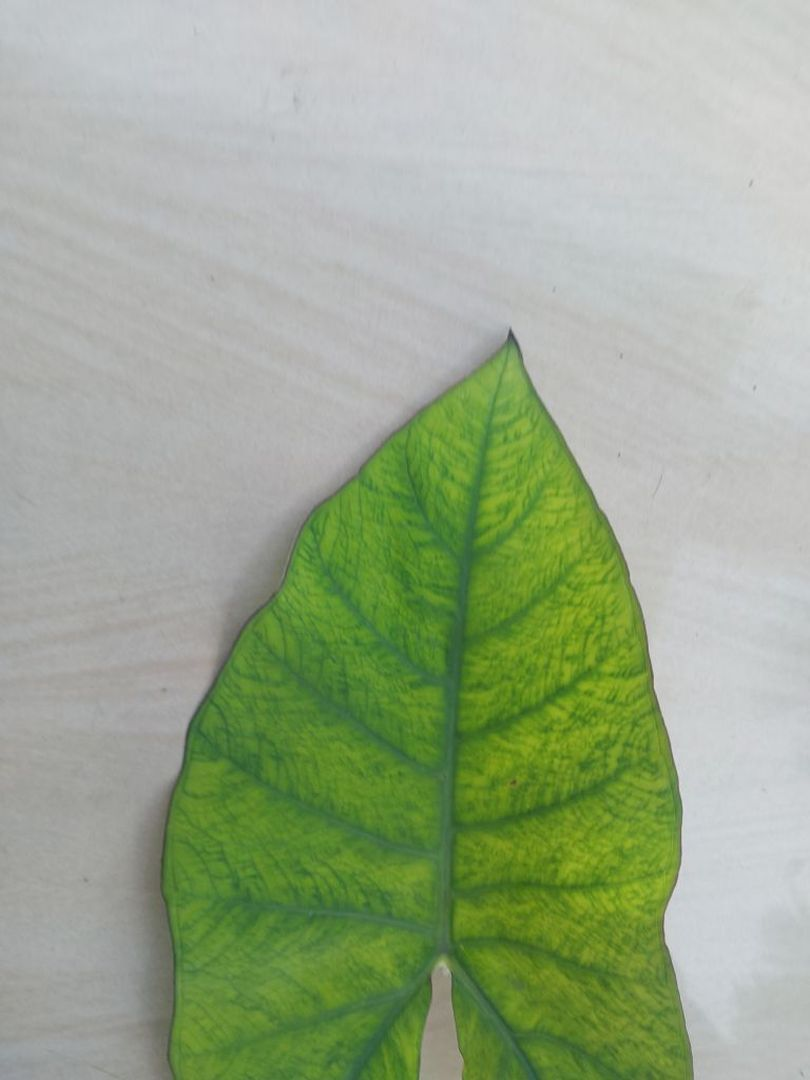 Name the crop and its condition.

taro, mosaic
